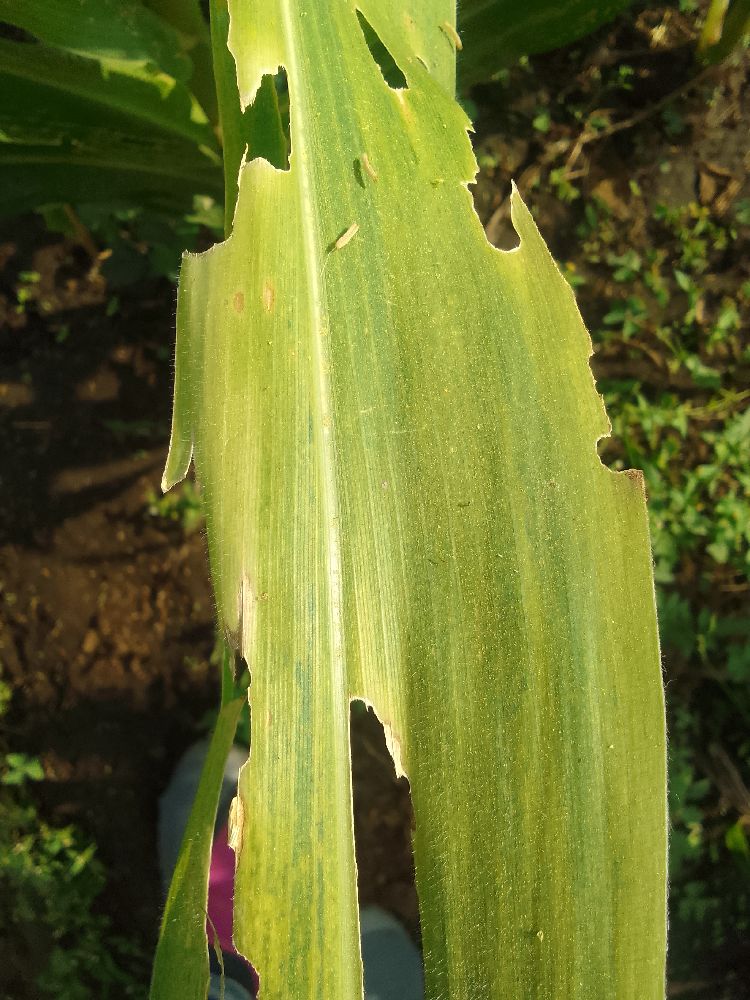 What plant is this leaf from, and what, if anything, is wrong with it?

maize, maize lethal necrosis
